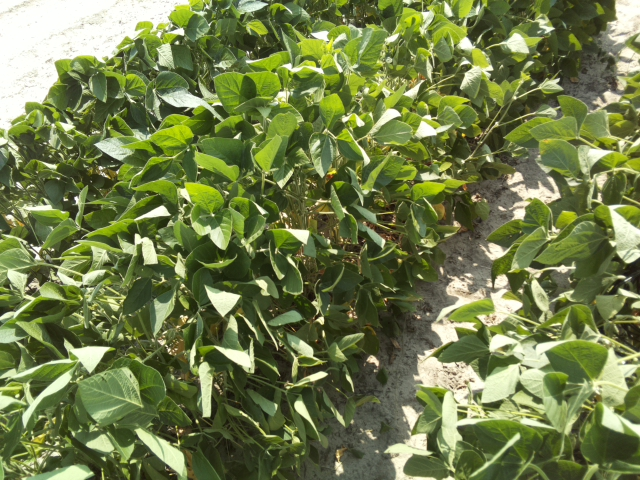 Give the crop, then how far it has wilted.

soybean, slight leaflet or petiole turgor loss in upper canopy
